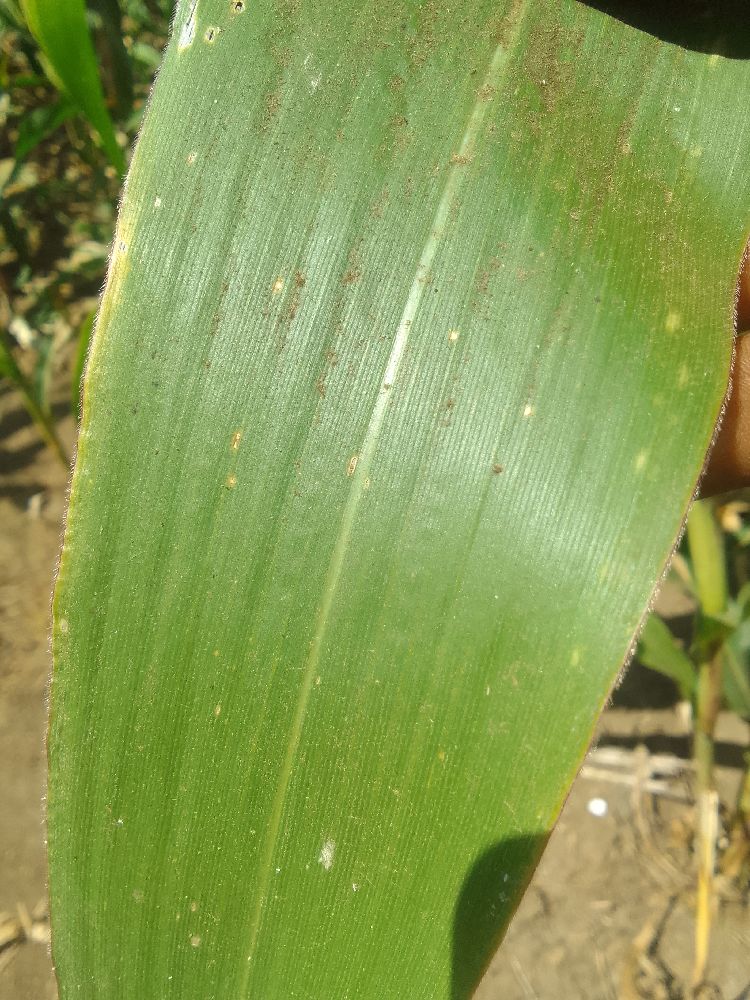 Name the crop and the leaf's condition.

maize, healthy
